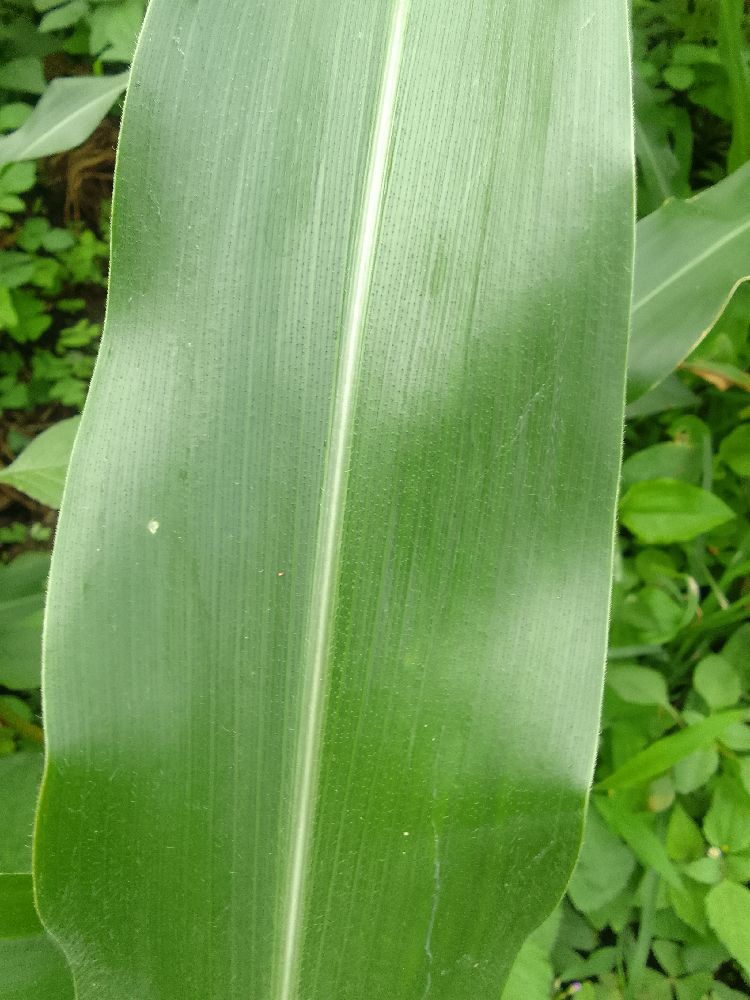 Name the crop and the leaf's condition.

maize, healthy
